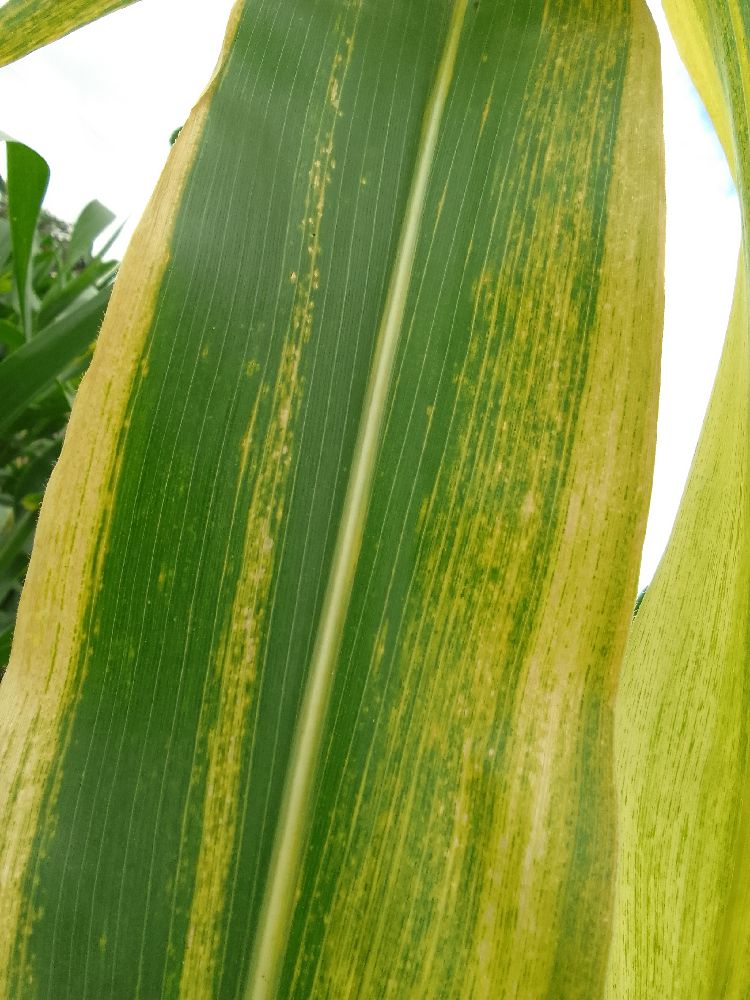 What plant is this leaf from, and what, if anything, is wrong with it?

maize, maize lethal necrosis
